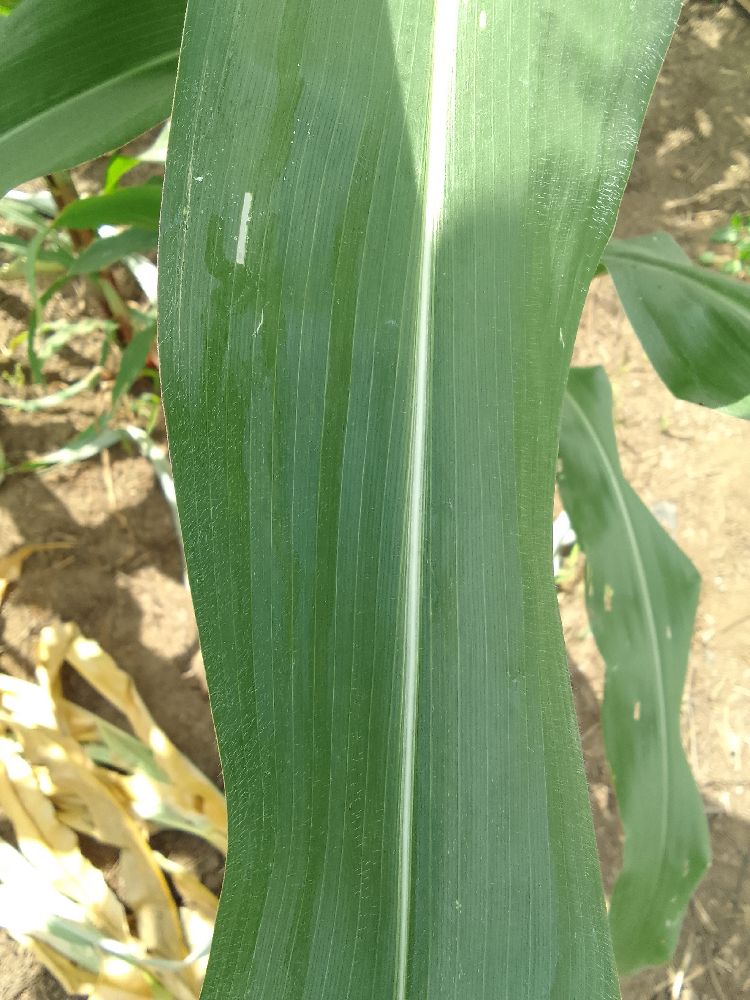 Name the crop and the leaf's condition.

maize, healthy
